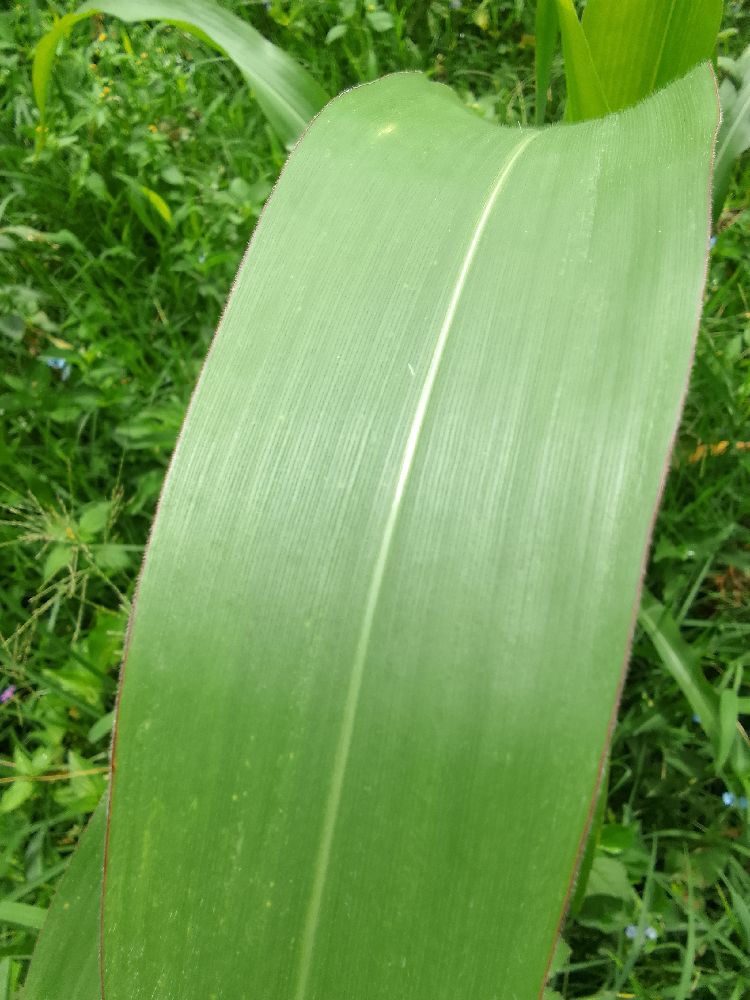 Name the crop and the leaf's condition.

maize, healthy
